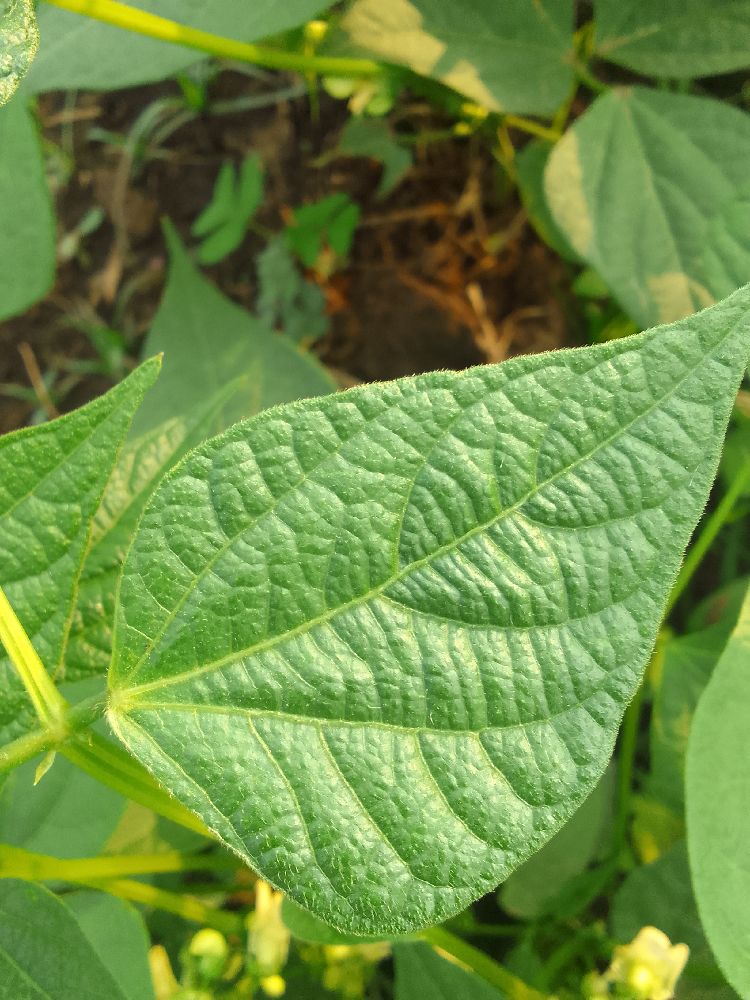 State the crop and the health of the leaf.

common bean, healthy
